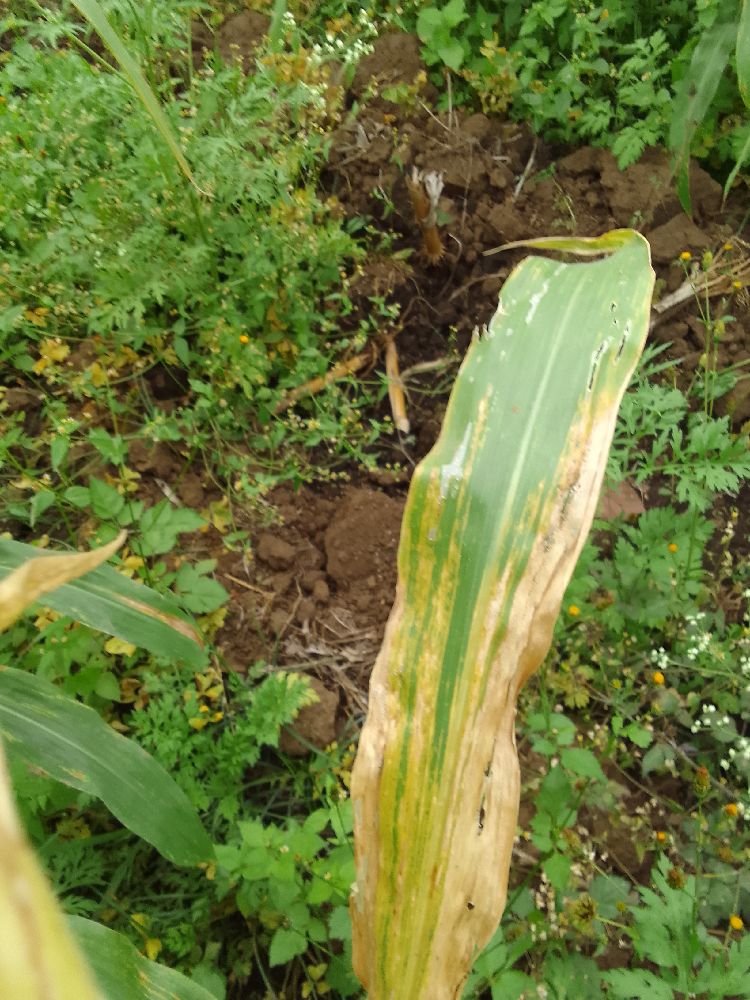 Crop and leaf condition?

maize, maize lethal necrosis
